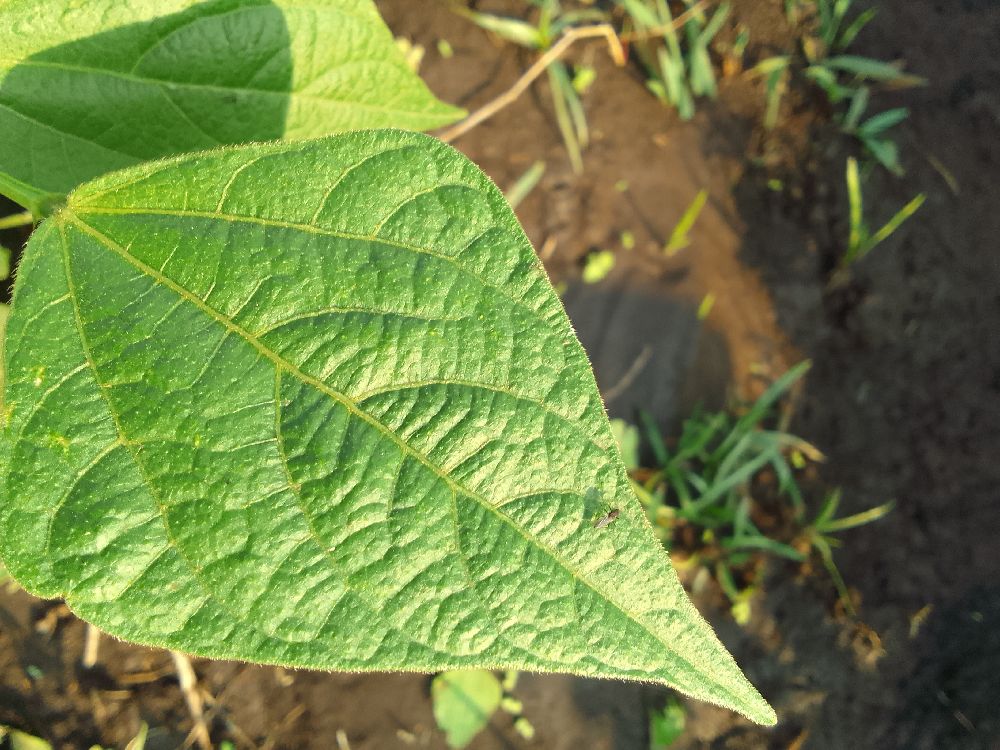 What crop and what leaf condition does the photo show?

common bean, healthy
